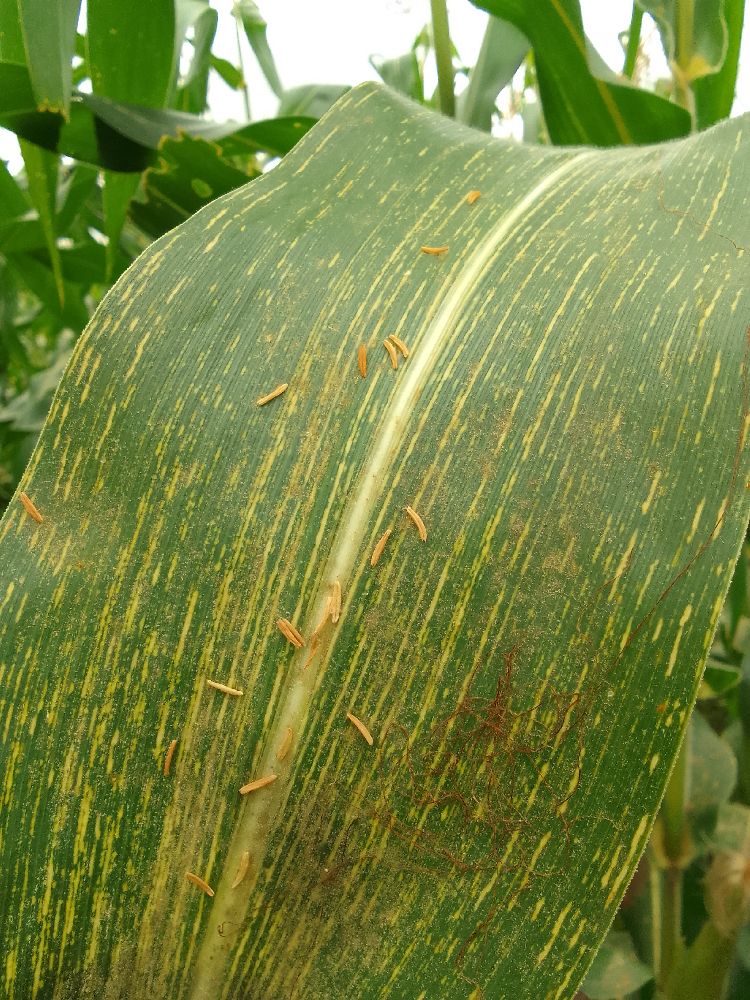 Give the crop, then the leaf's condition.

maize, maize streak virus
